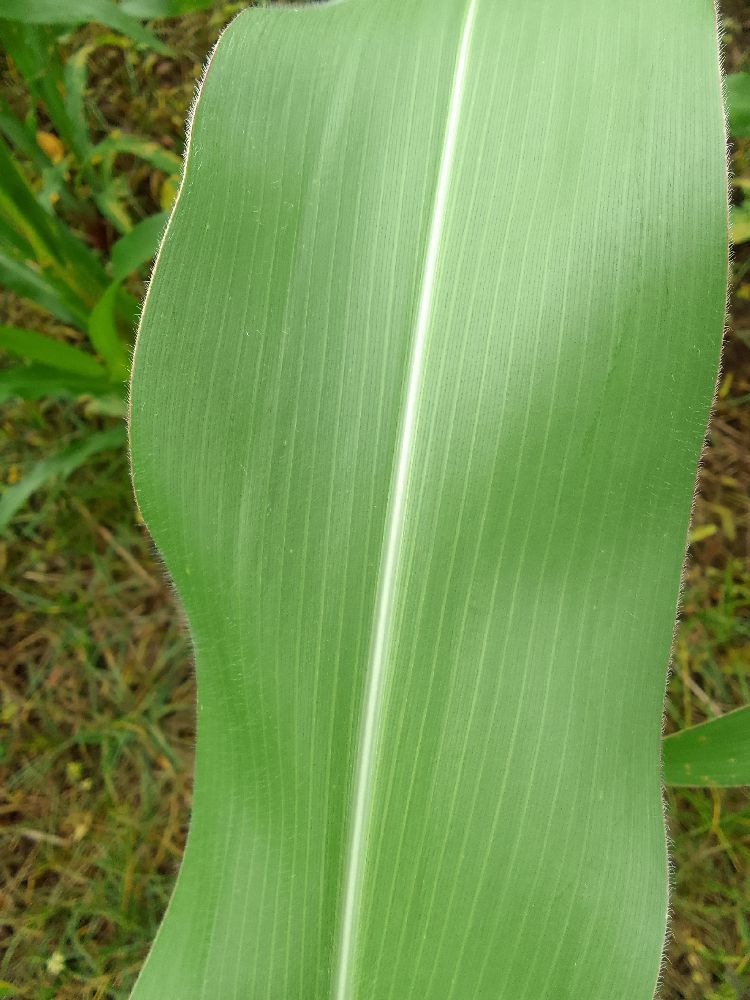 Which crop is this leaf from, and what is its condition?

maize, healthy
